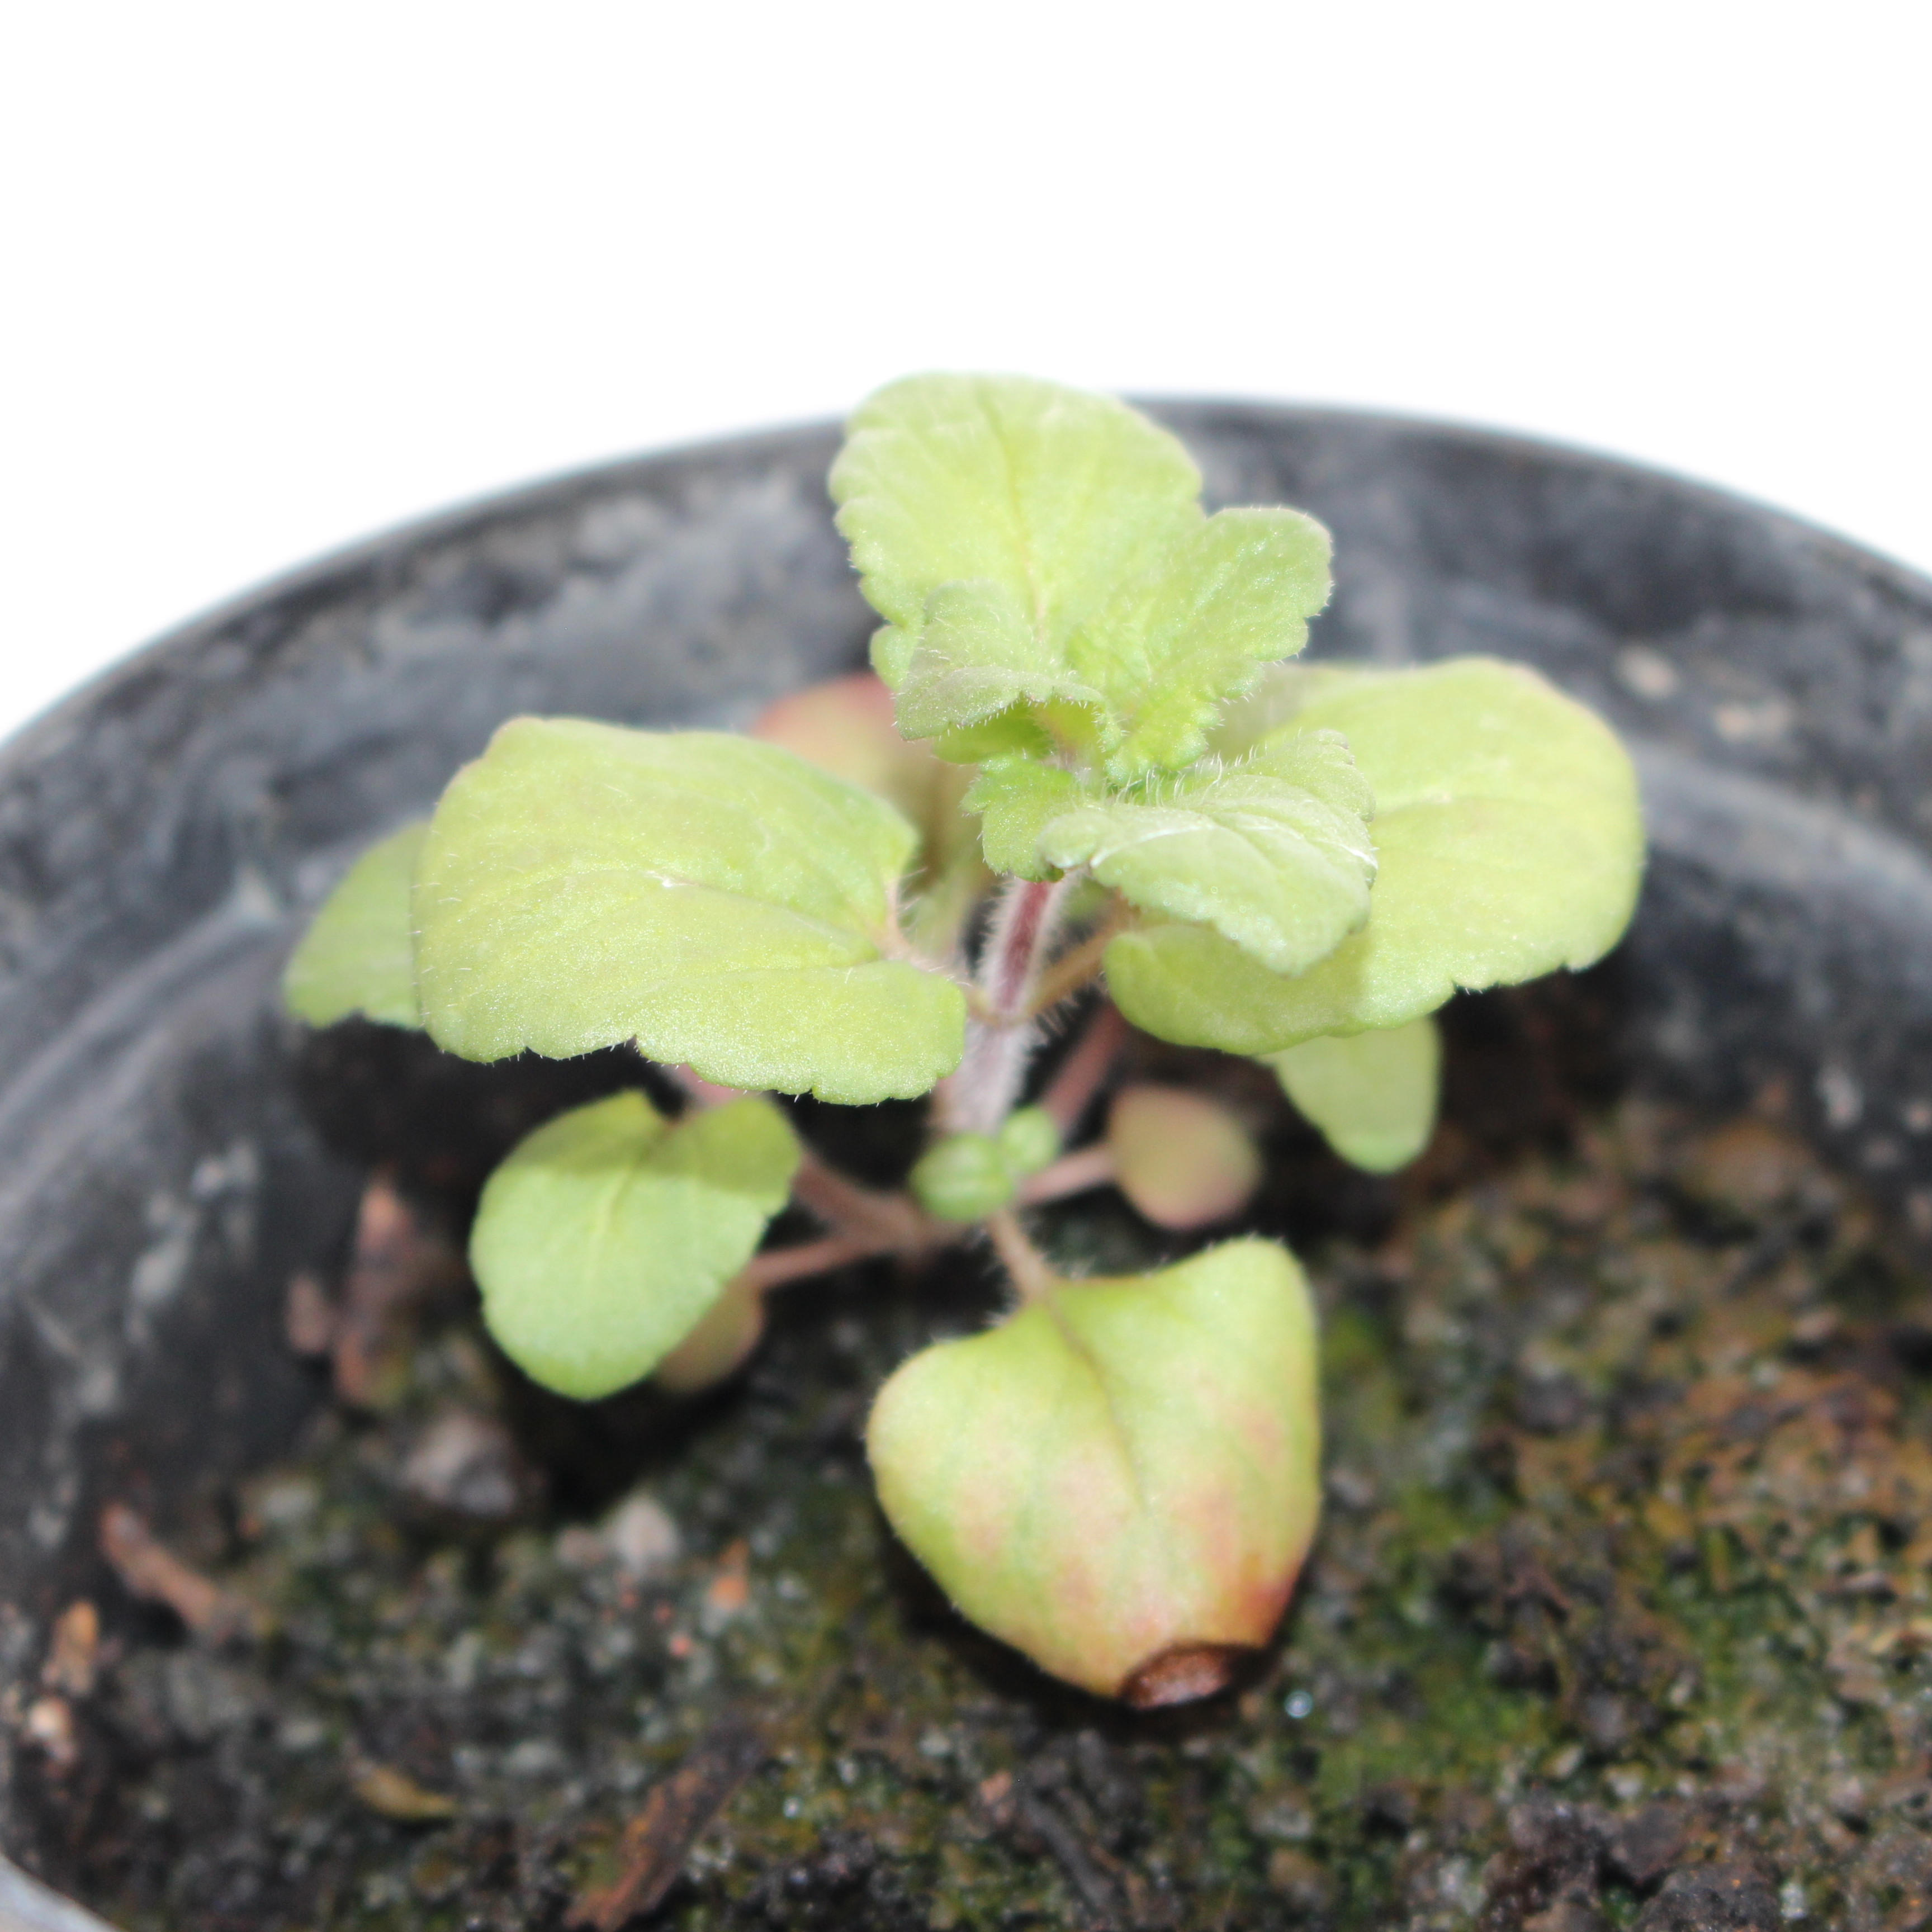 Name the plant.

Veronica persica
